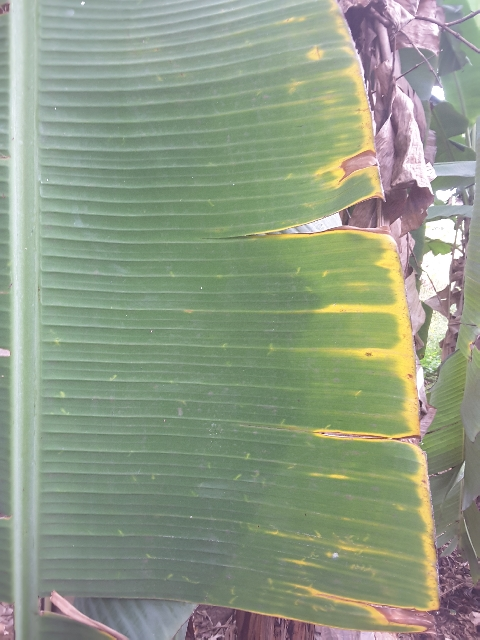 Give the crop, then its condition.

banana, fusarium wilt race 1
